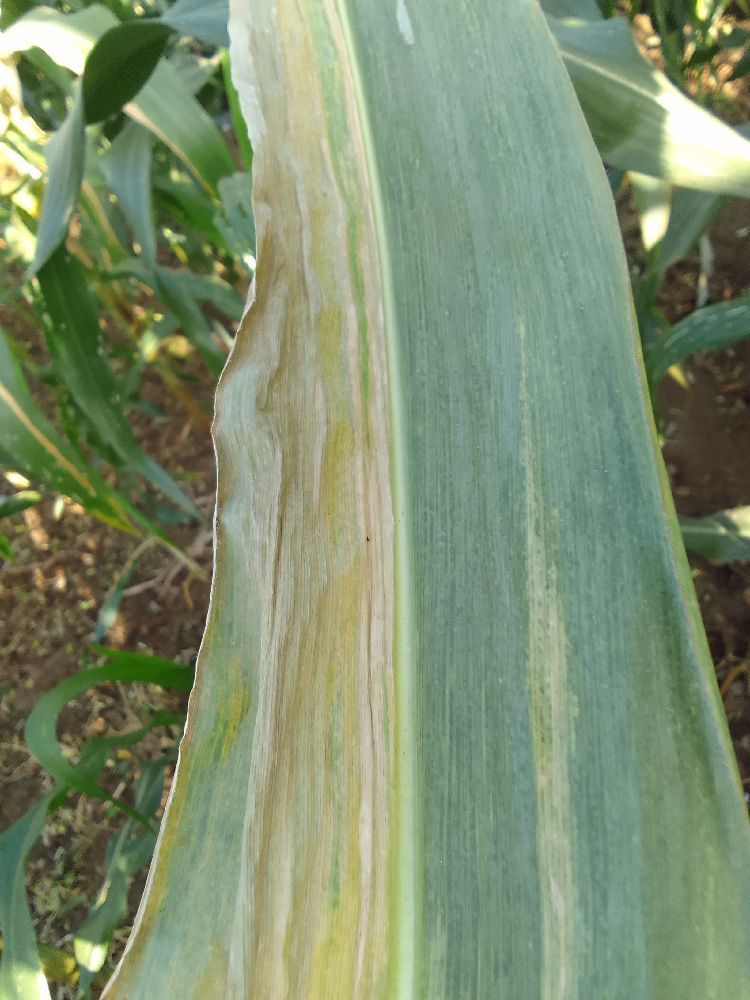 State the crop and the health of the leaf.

maize, maize lethal necrosis
